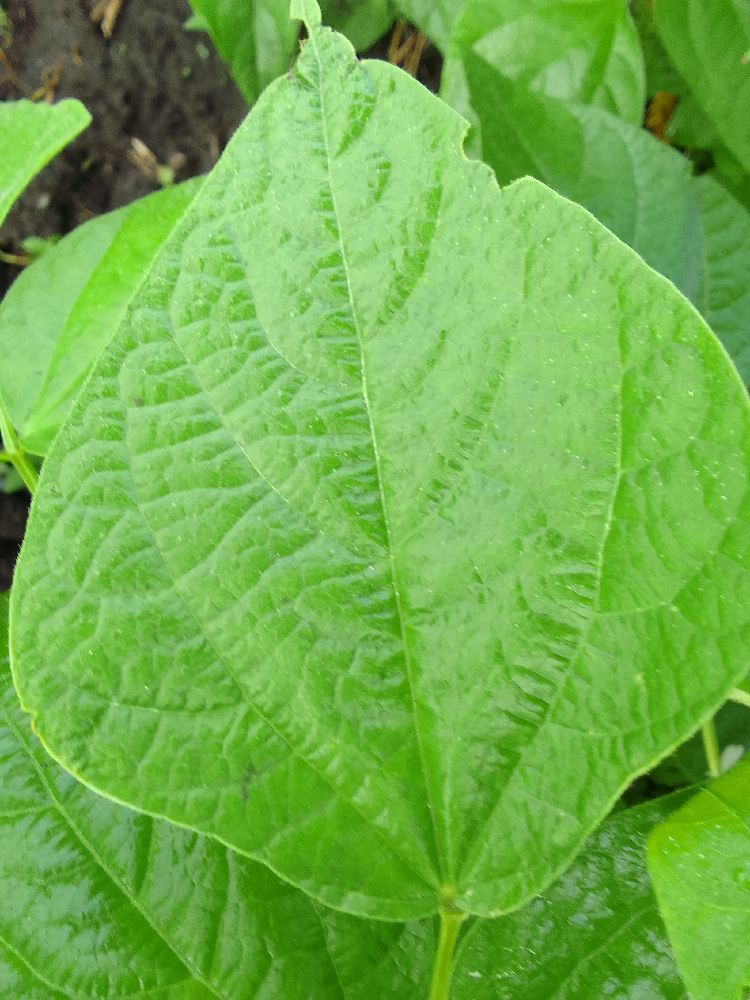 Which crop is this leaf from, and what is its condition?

common bean, healthy
